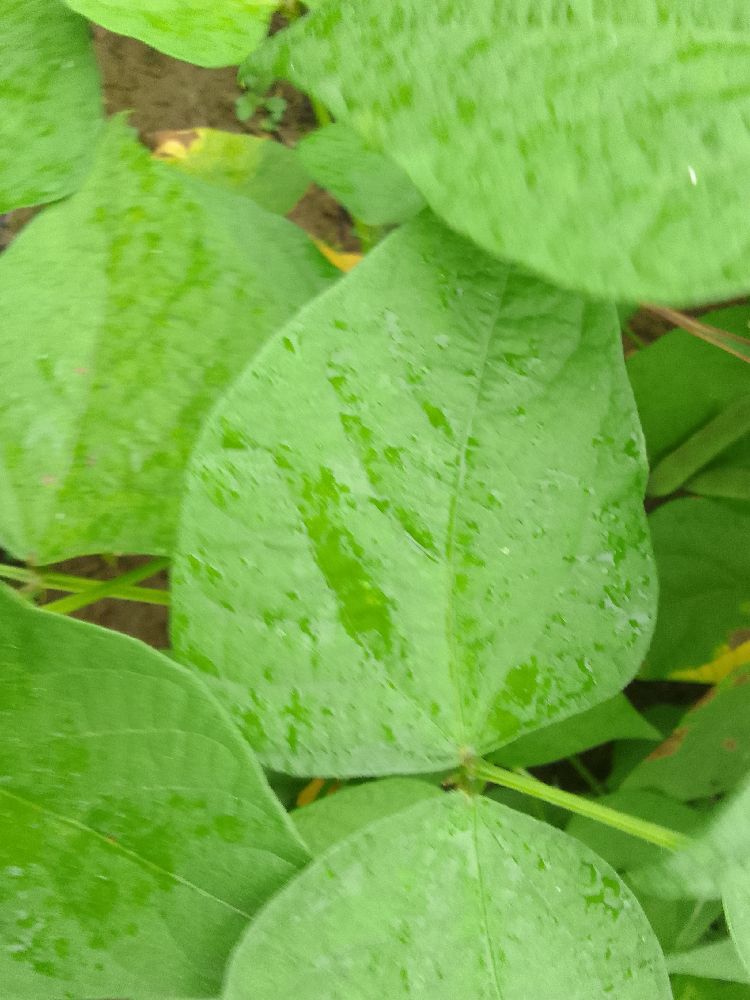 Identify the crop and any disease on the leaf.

common bean, healthy
